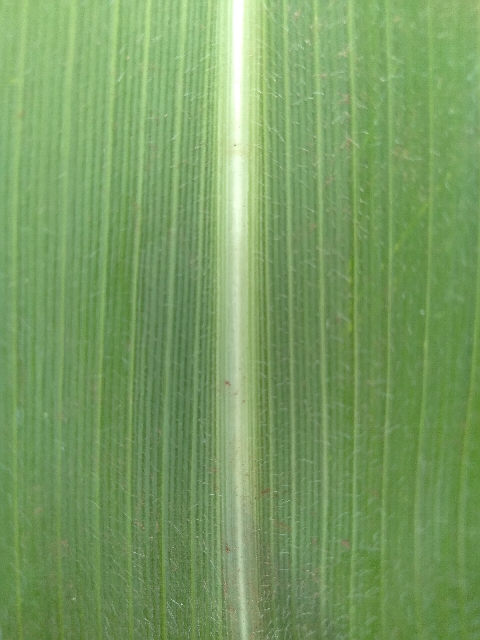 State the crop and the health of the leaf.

maize, healthy
